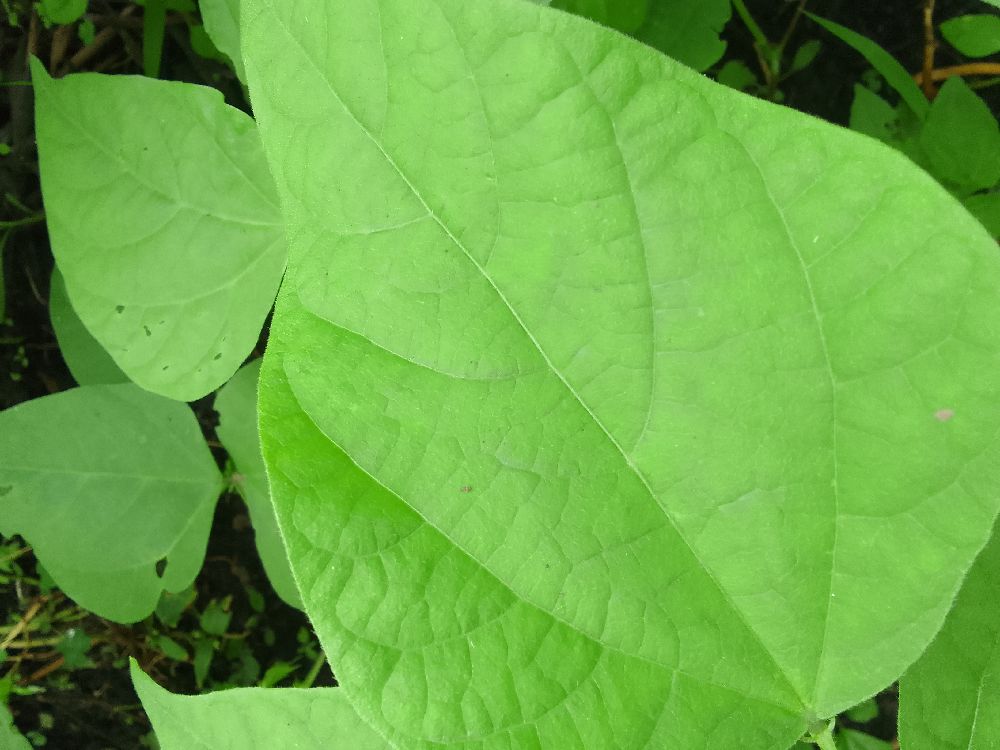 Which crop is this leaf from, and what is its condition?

common bean, healthy
